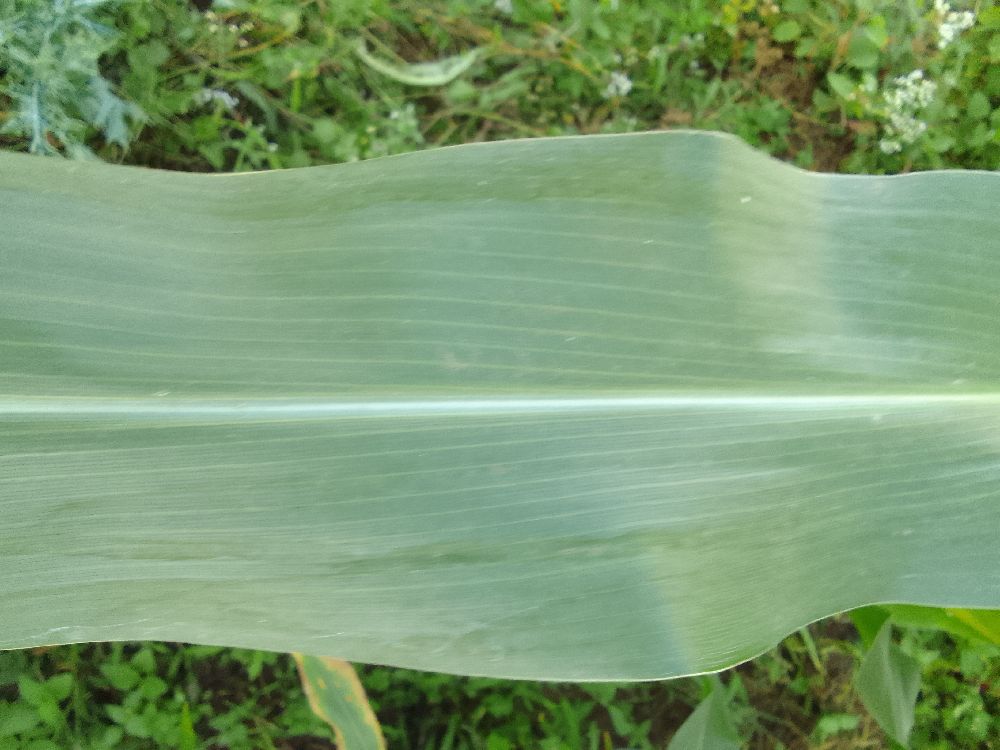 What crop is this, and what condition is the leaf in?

maize, healthy
